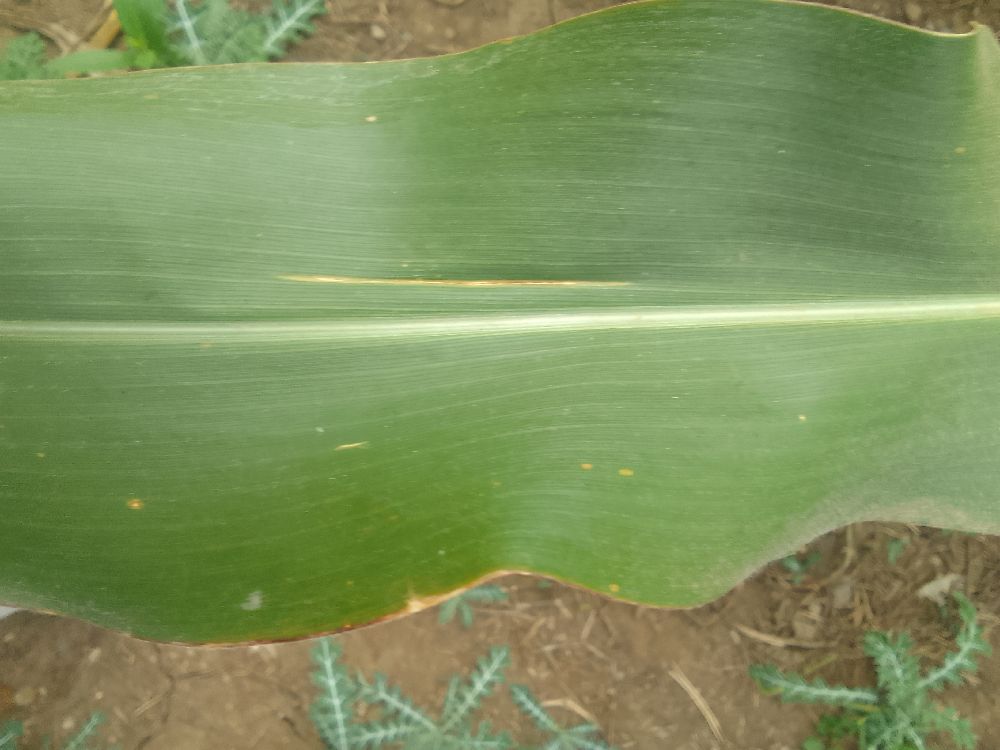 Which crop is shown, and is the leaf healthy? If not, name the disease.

maize, healthy
